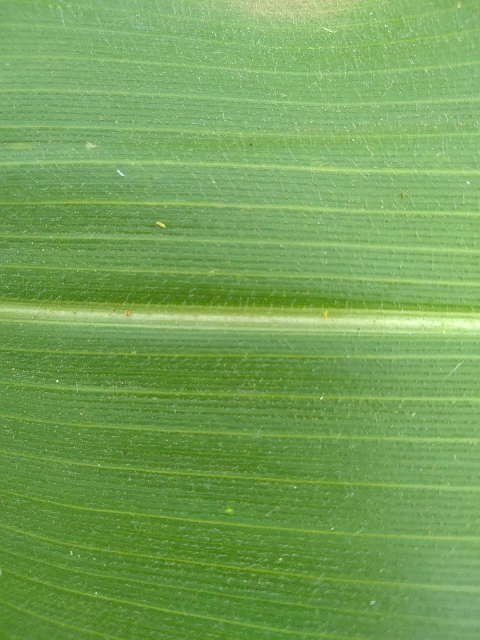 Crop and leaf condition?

maize, healthy
